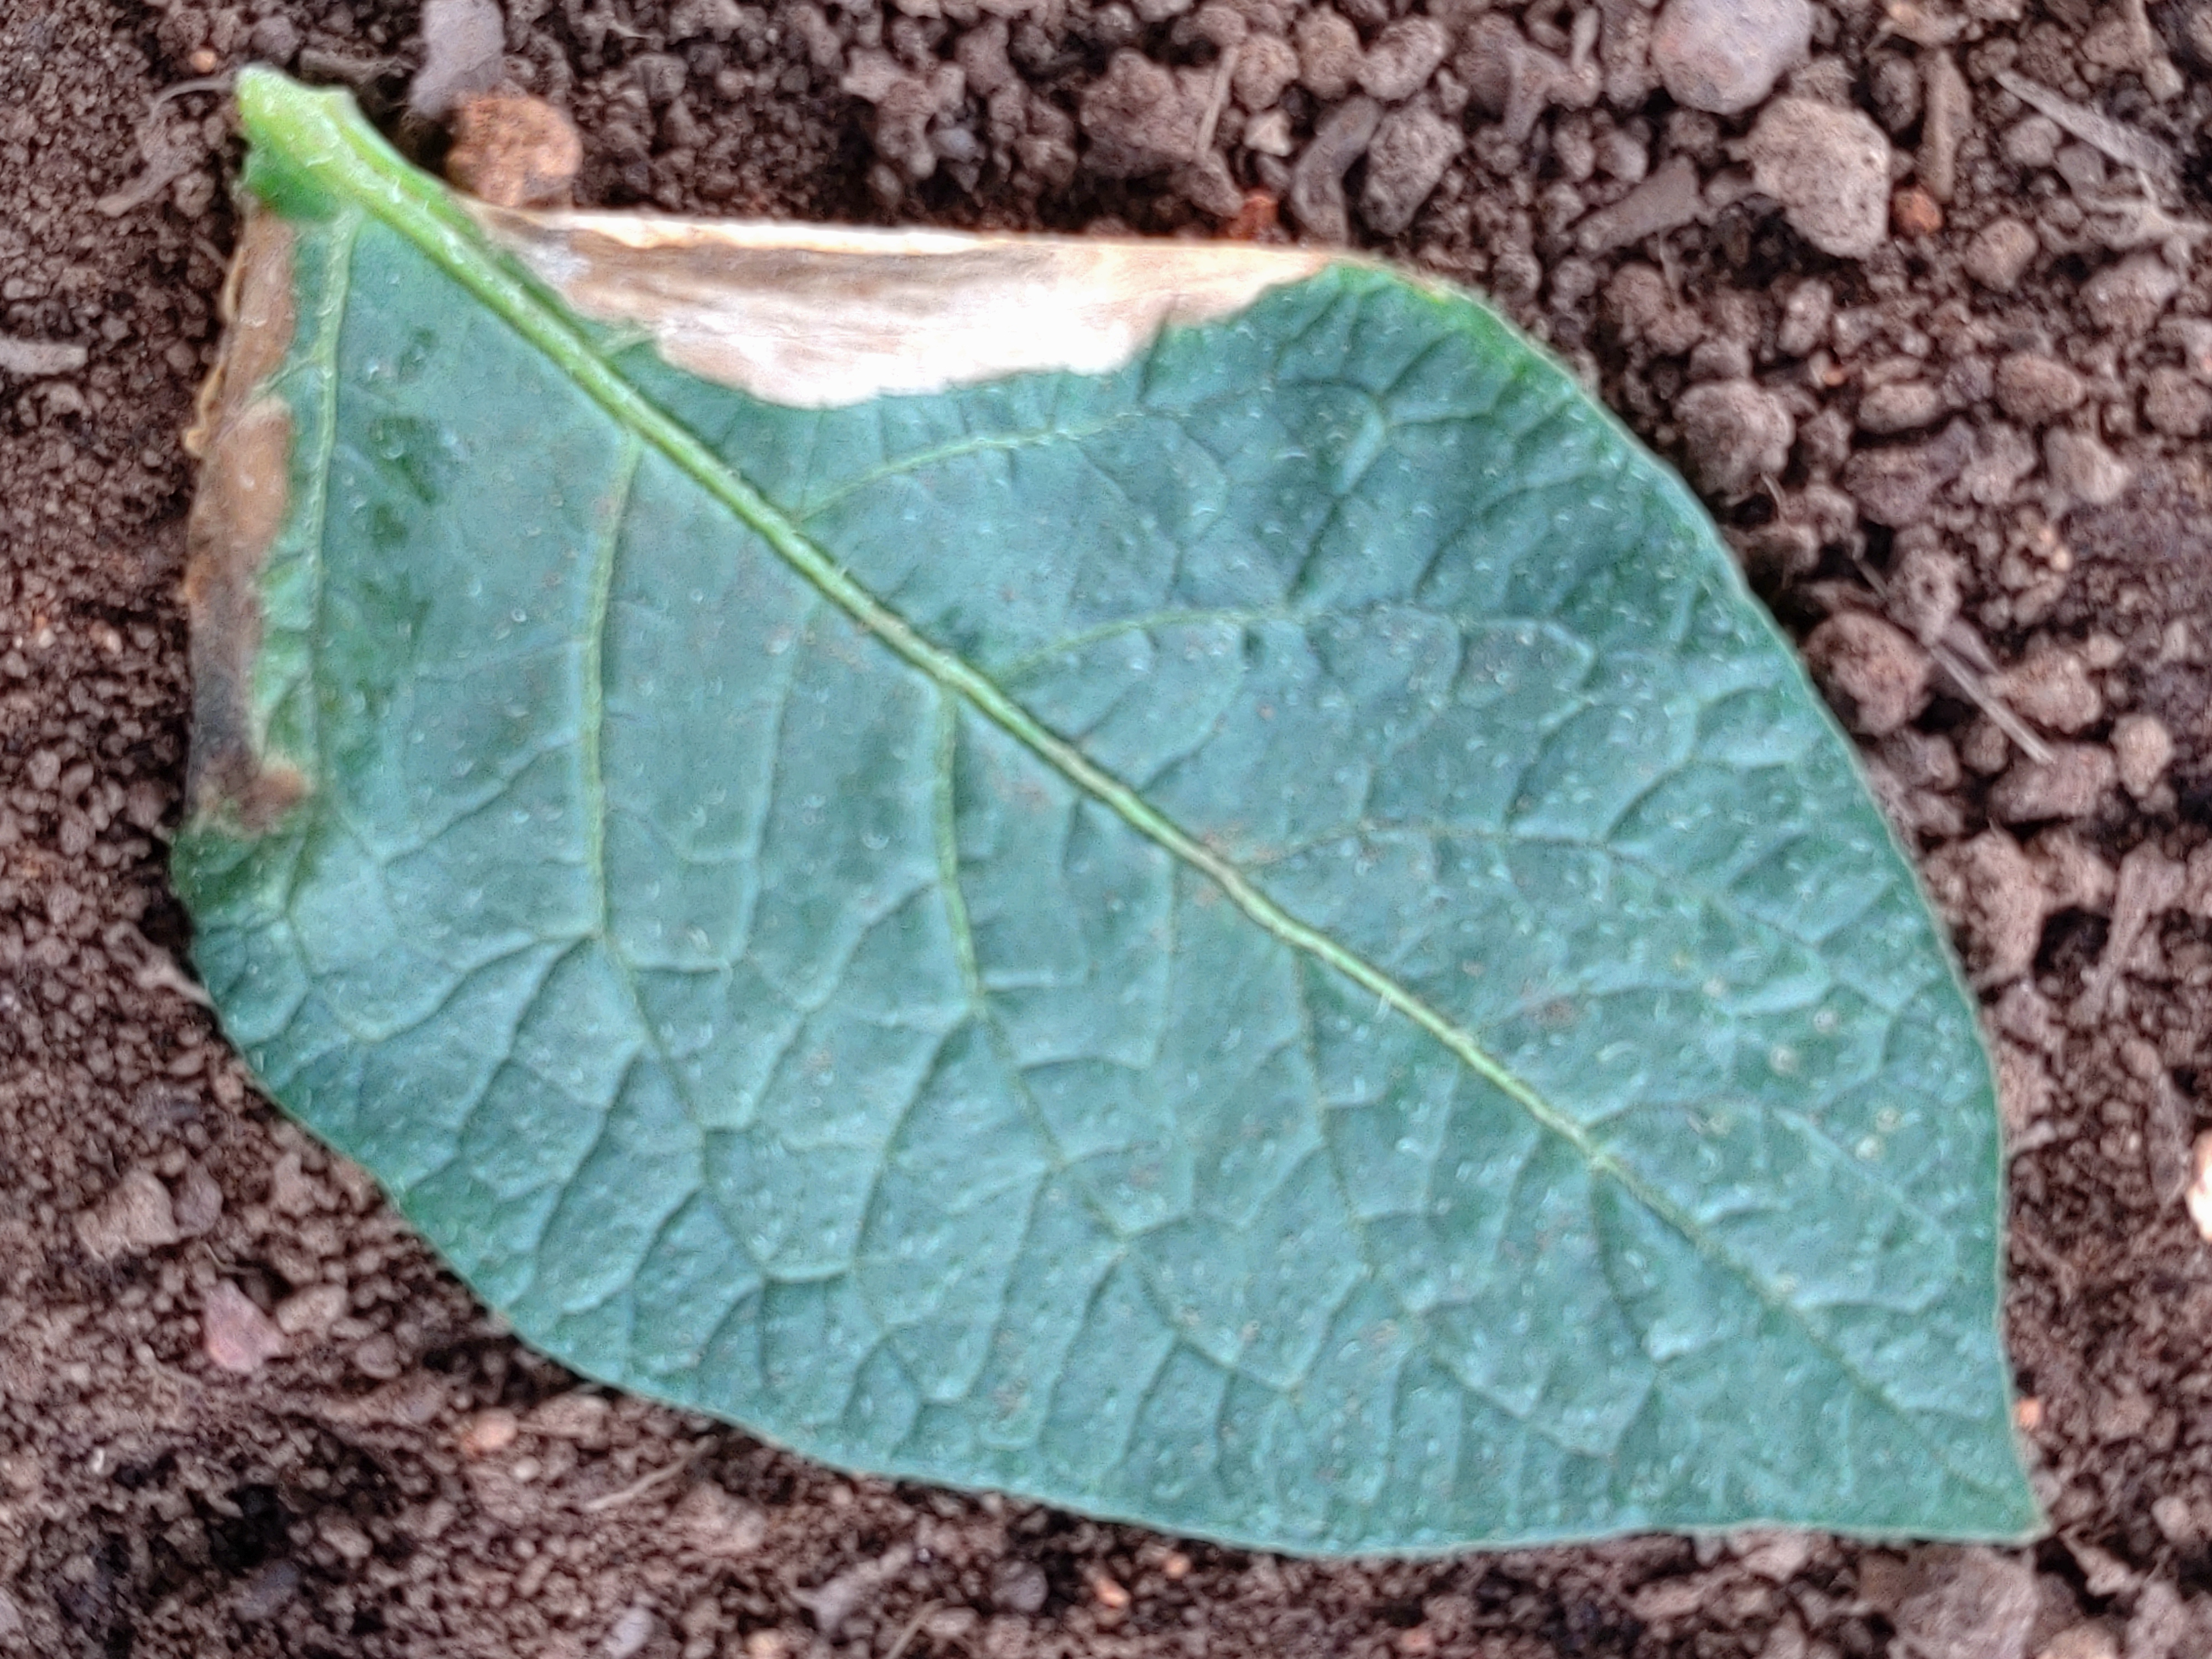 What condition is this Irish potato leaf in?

early blight
